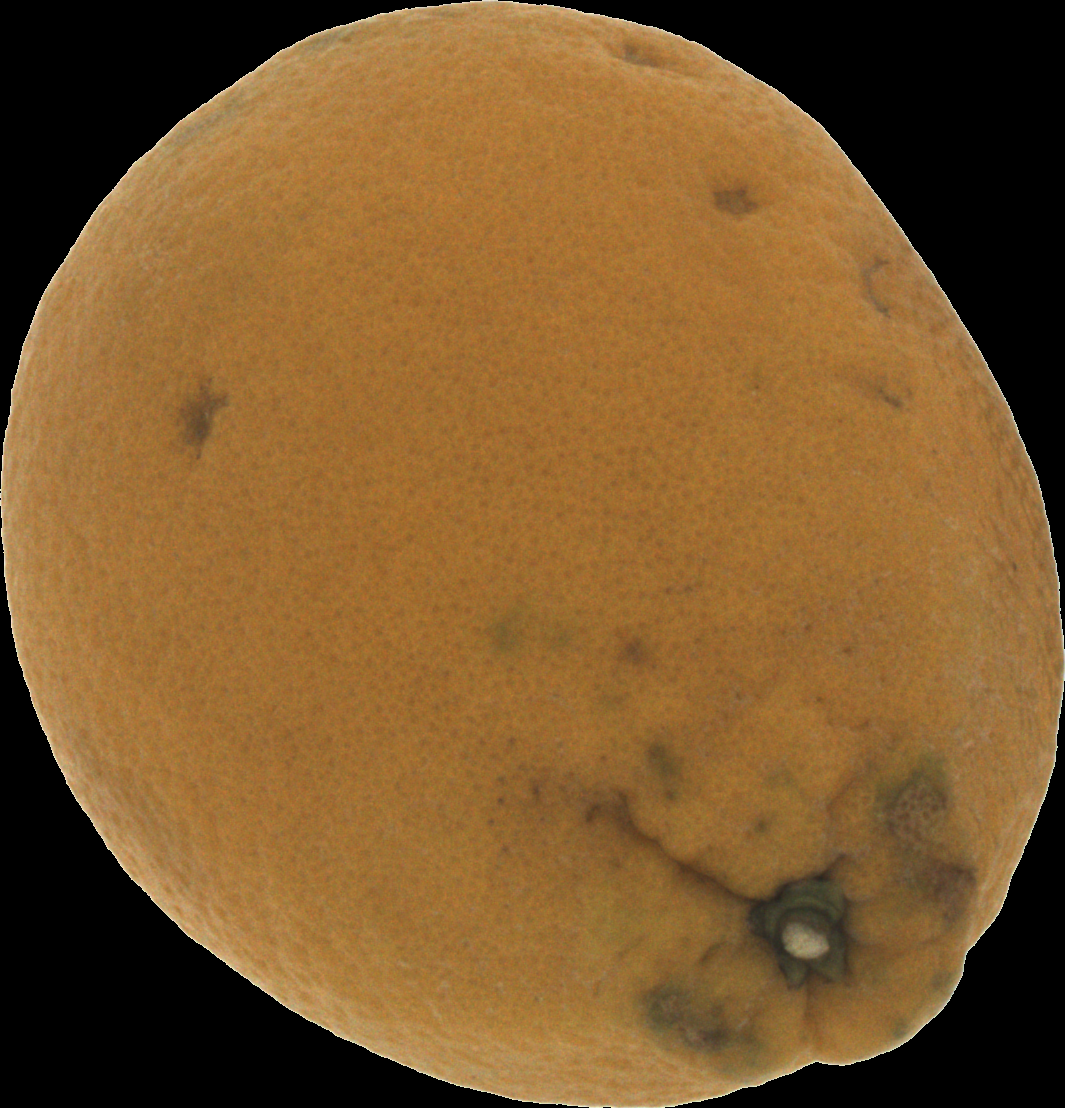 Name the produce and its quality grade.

orange, bad
